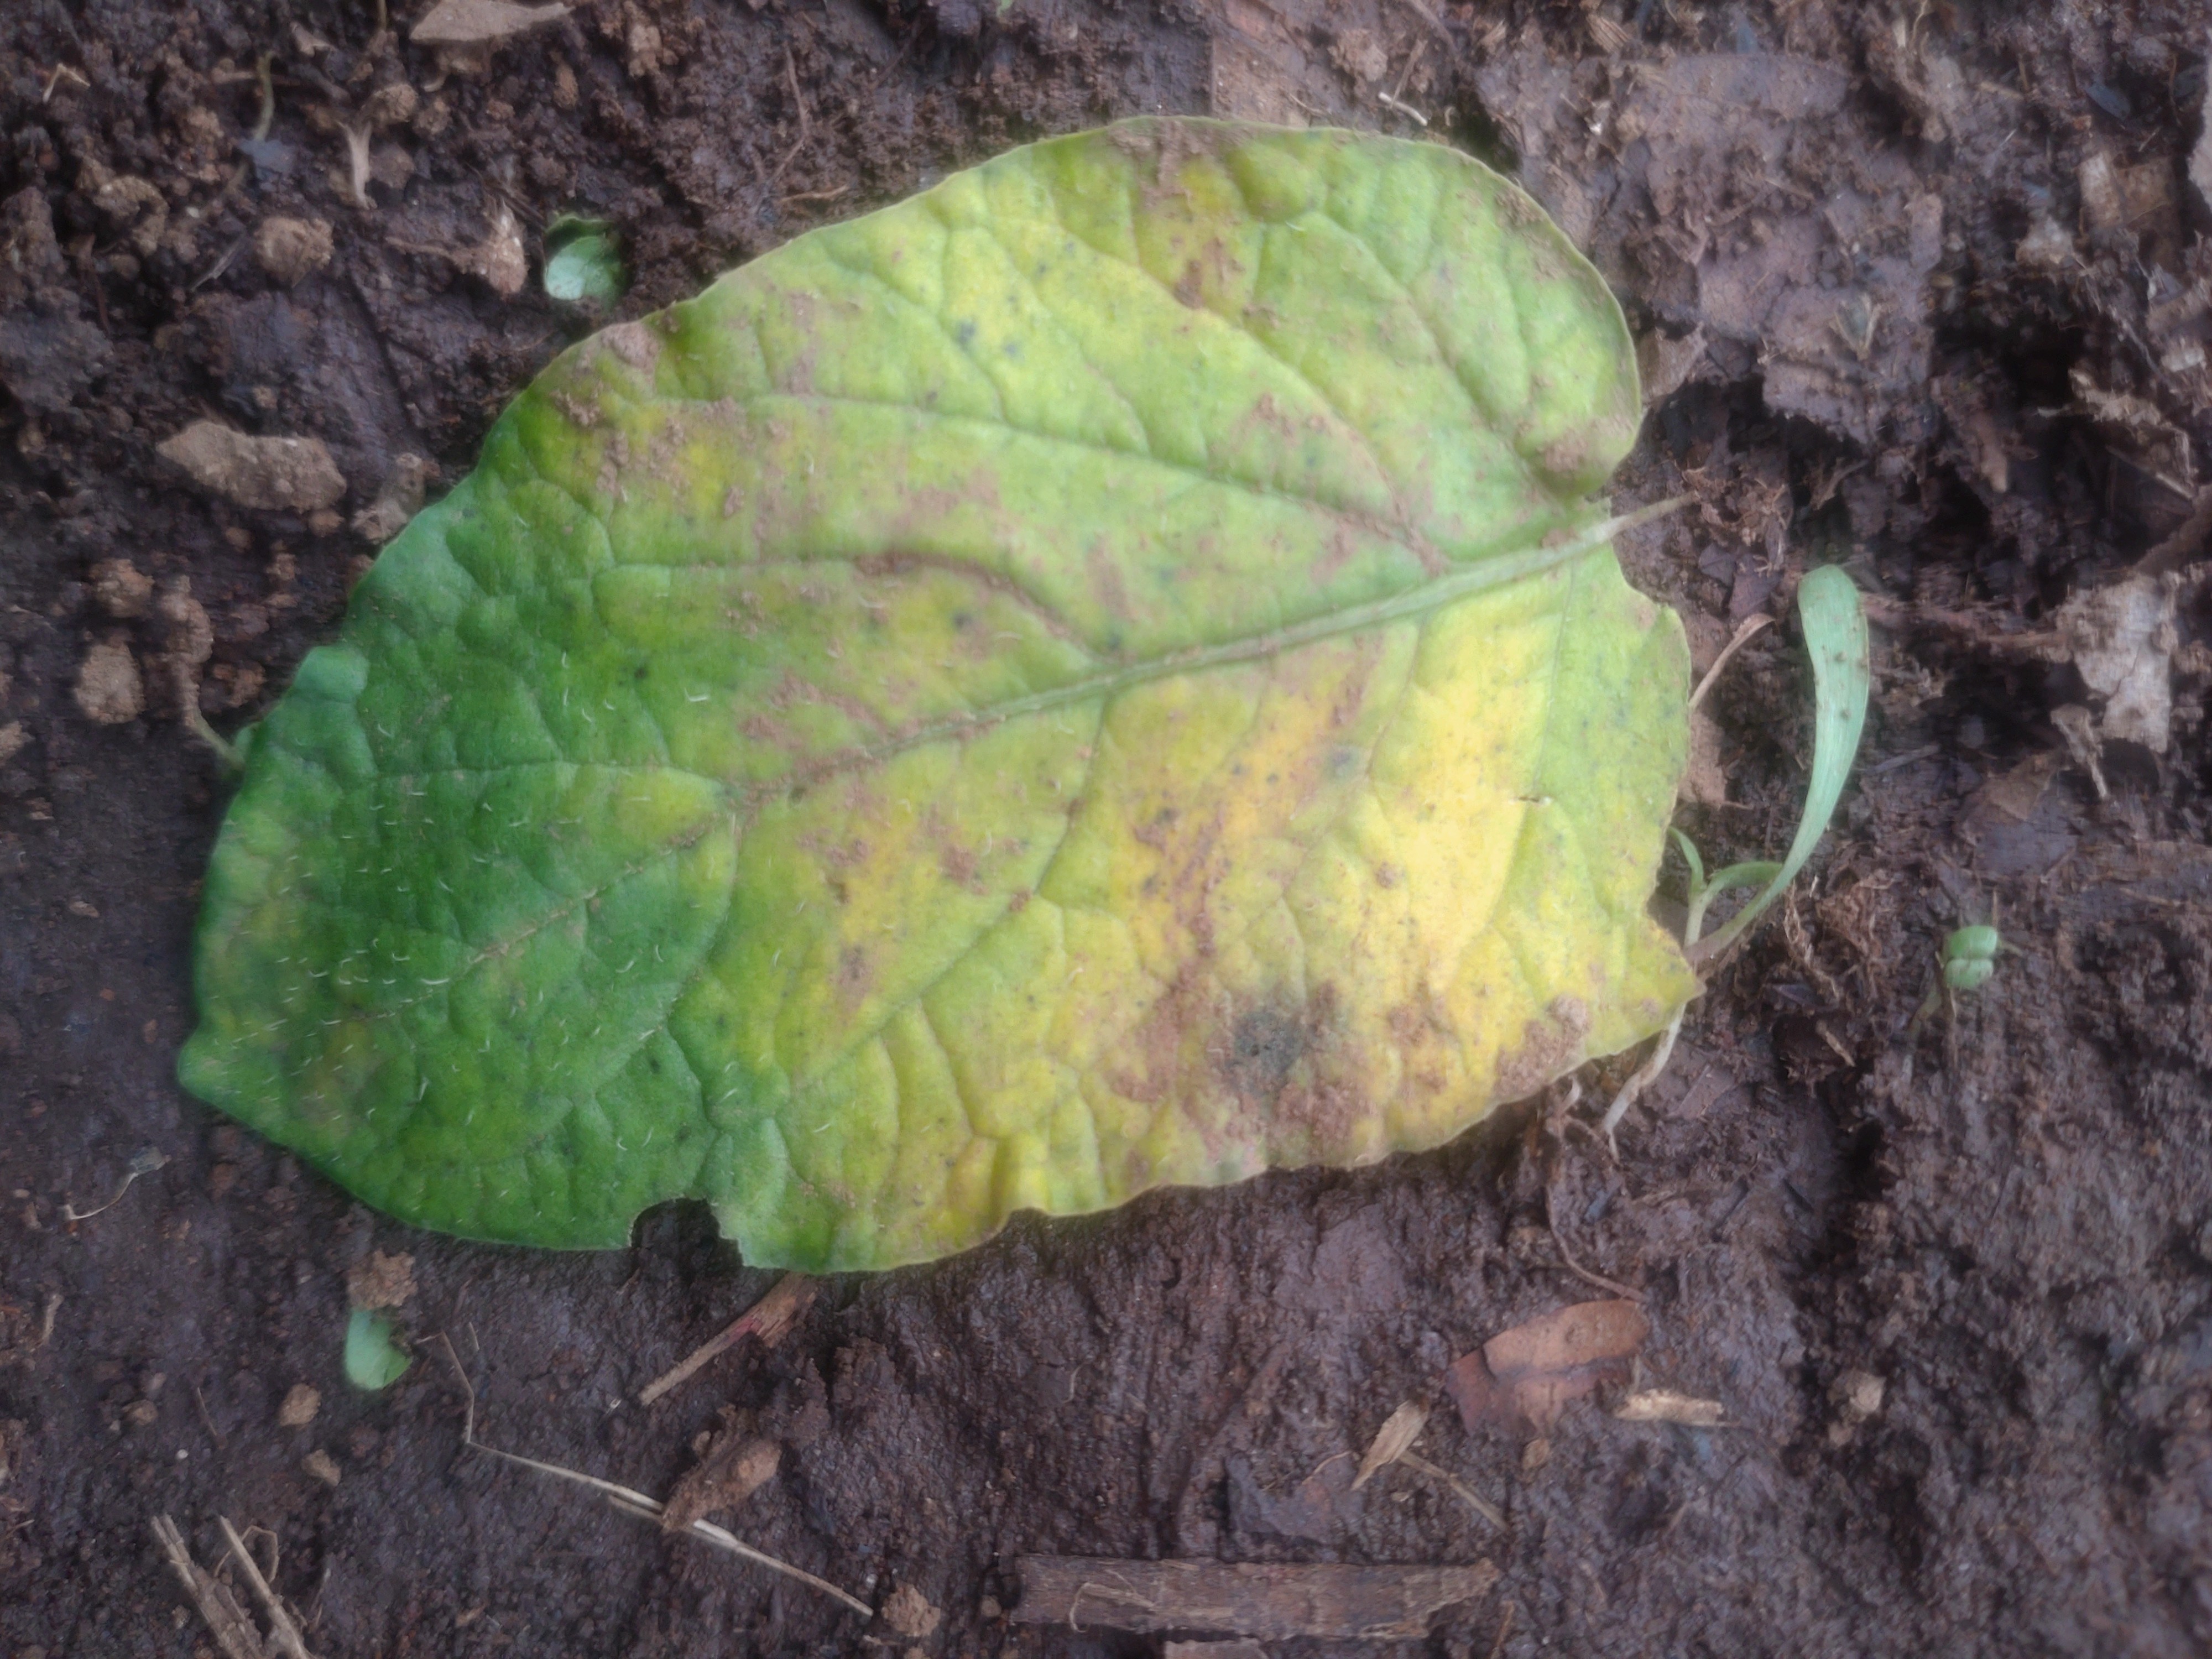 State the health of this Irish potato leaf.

late blight
